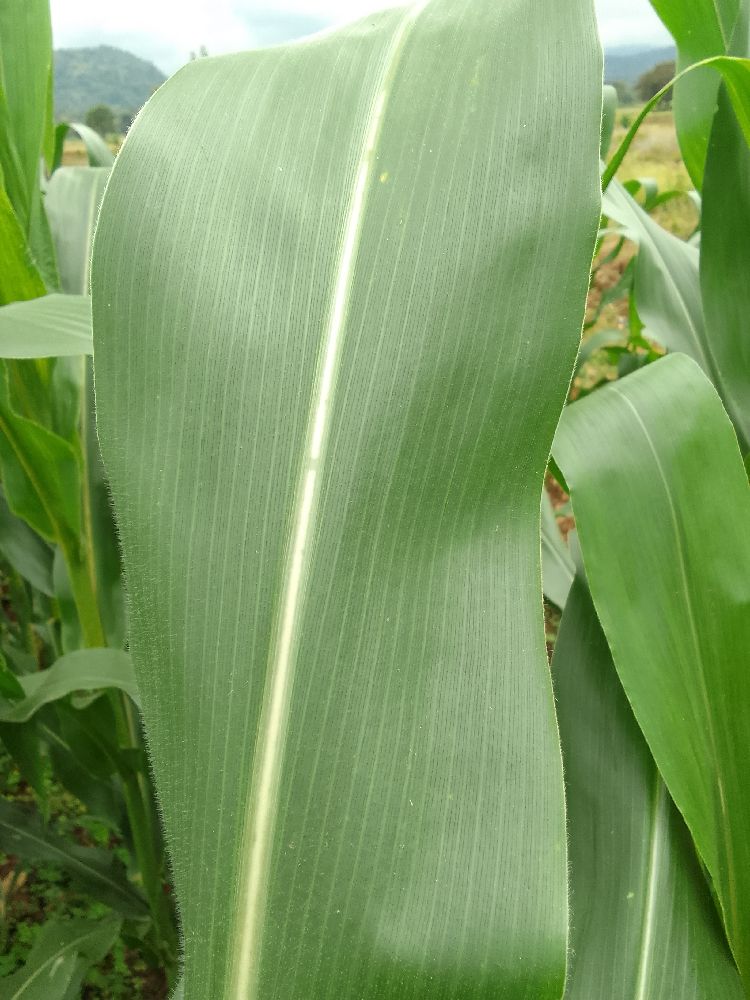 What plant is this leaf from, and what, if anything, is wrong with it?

maize, healthy
